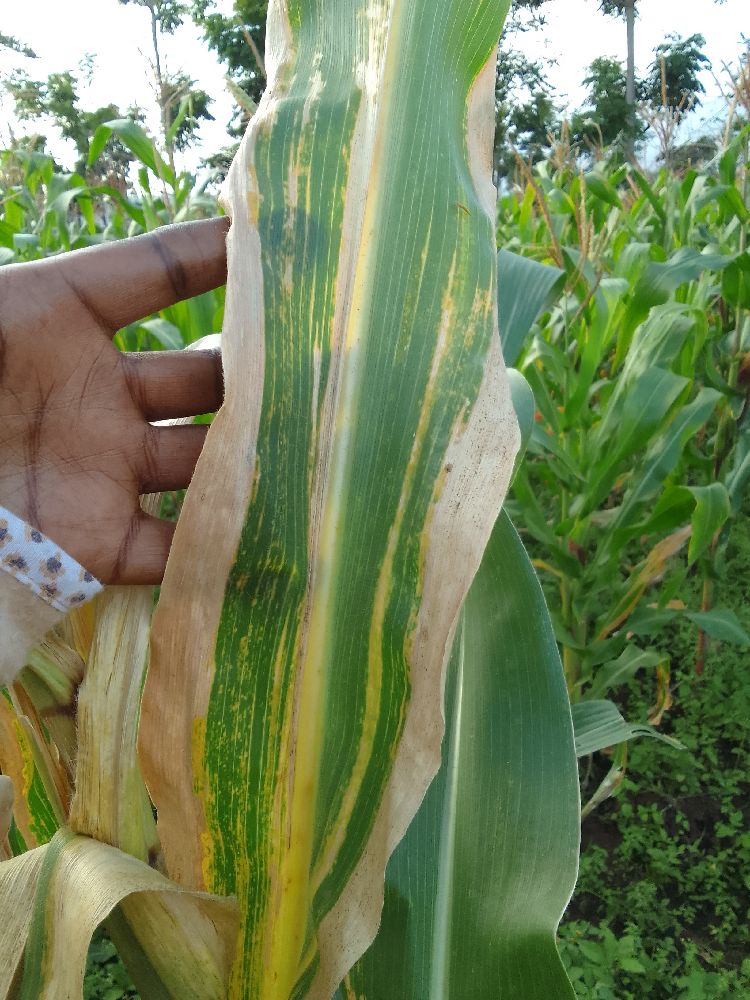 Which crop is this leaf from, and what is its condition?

maize, maize lethal necrosis
